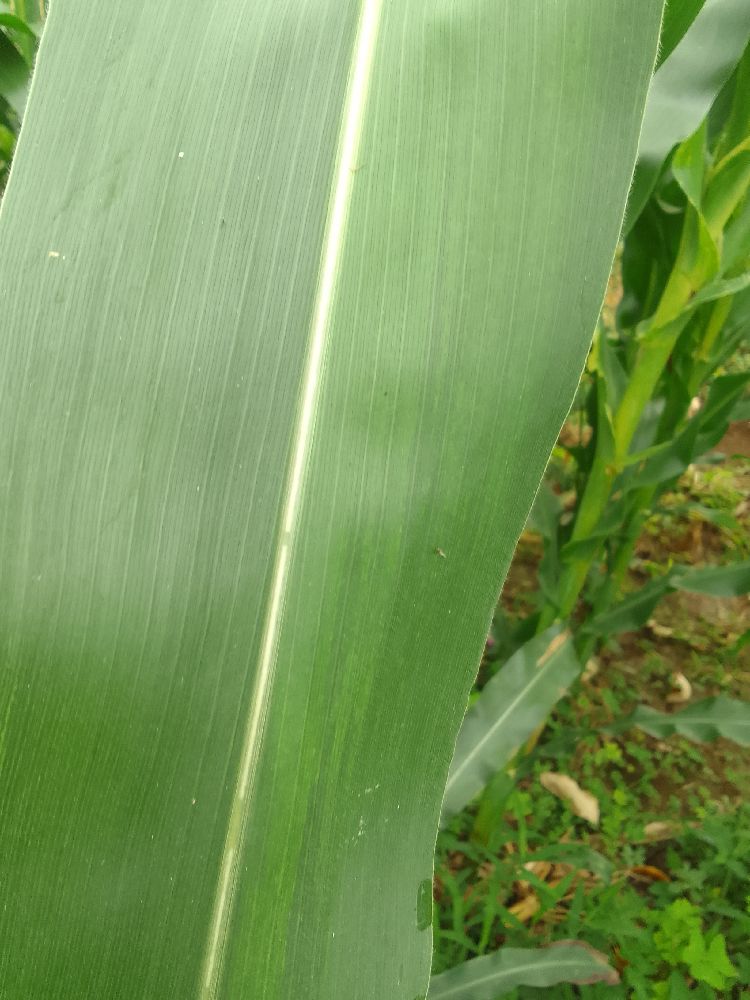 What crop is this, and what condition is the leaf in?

maize, healthy
